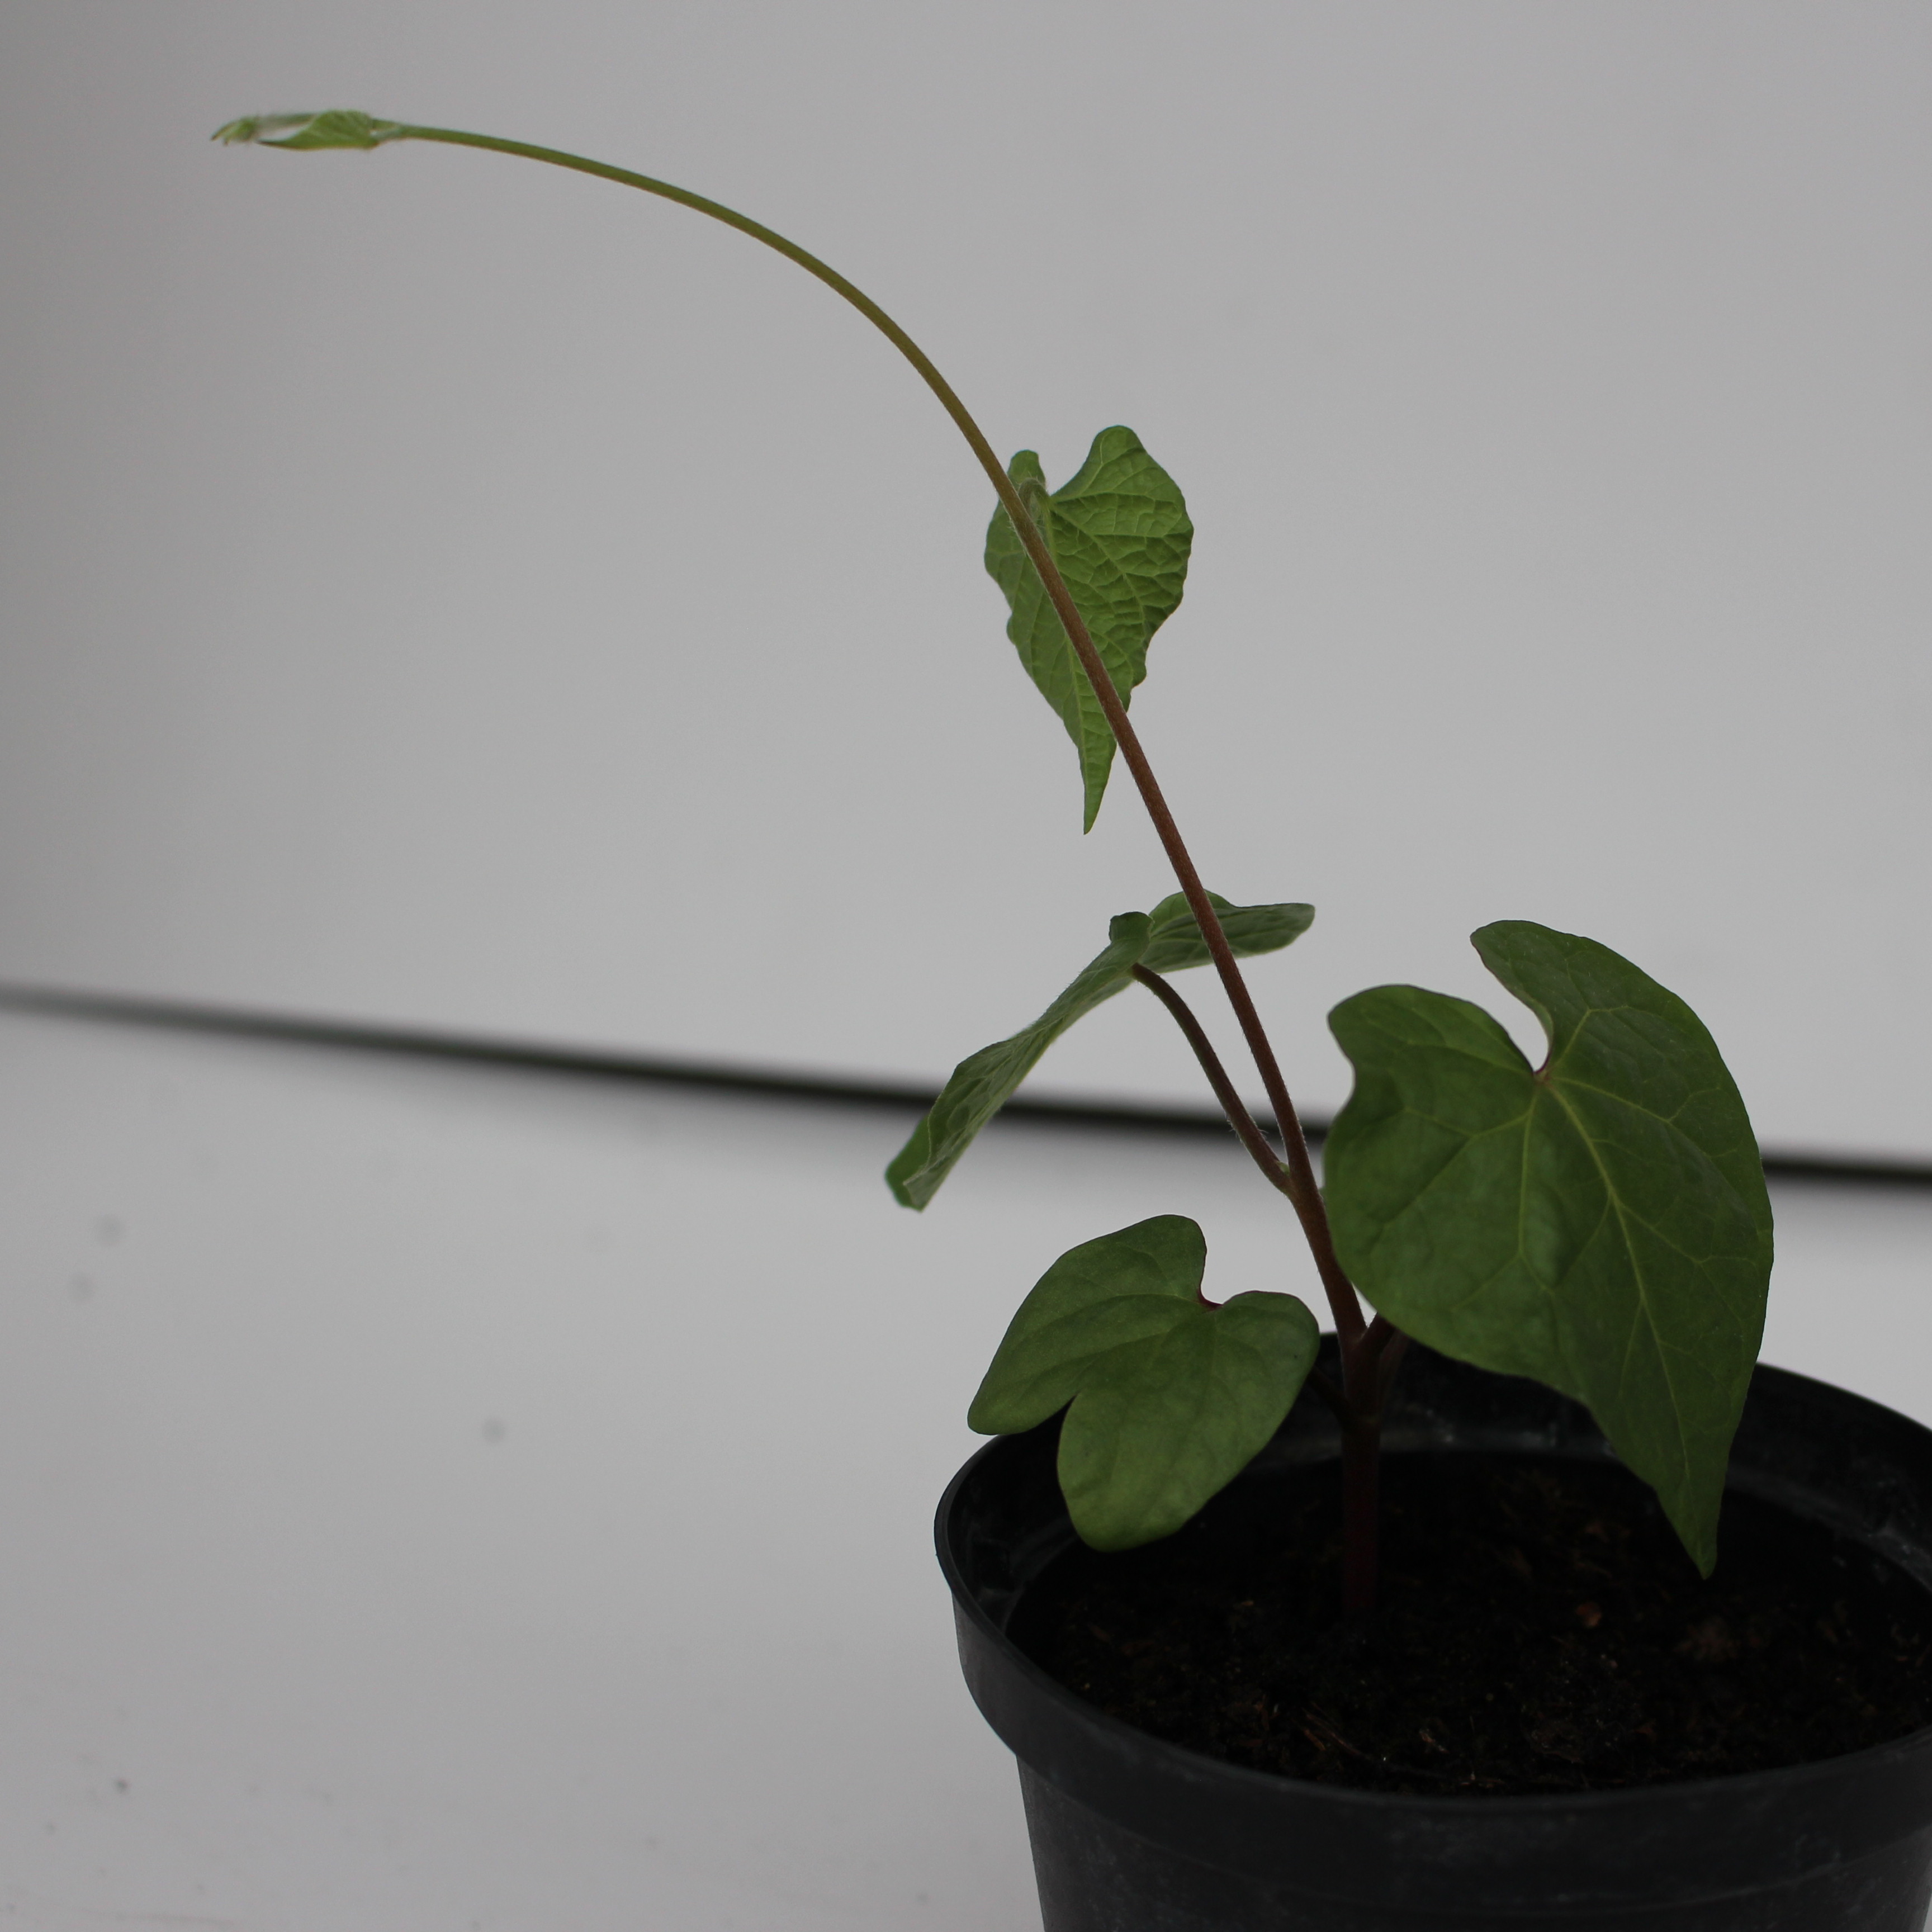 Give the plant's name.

Convolvulus arvensis
